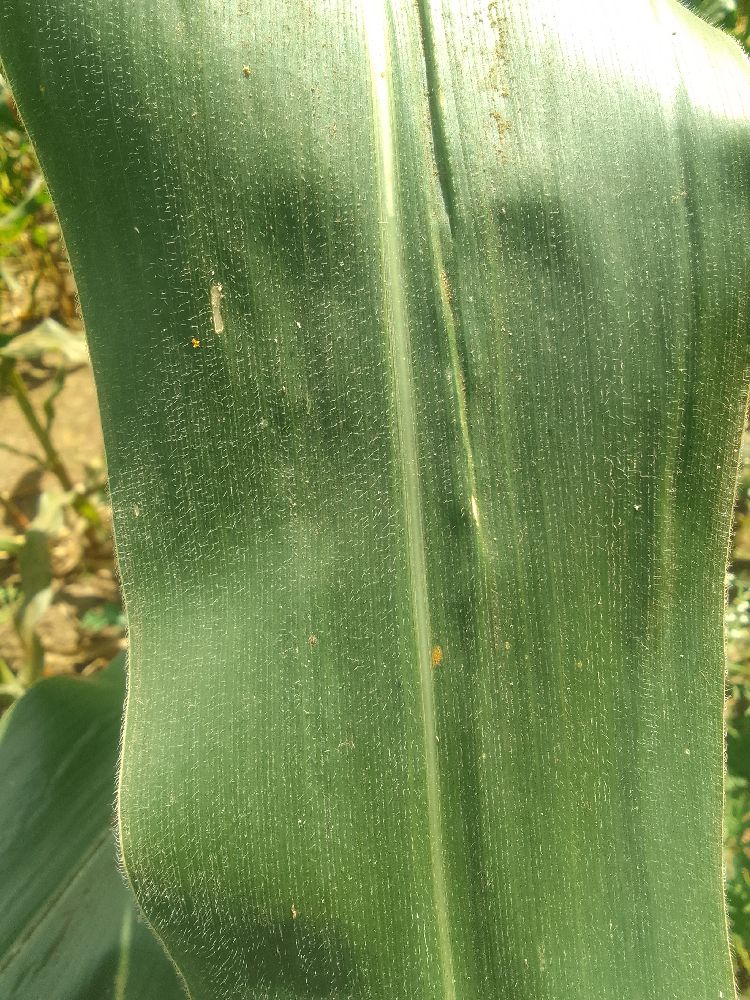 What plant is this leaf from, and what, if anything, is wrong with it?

maize, healthy
